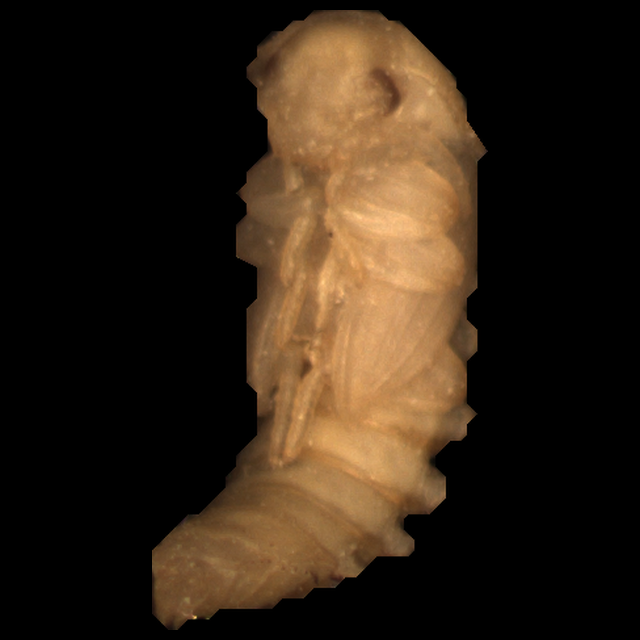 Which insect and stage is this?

mealworm pupa
